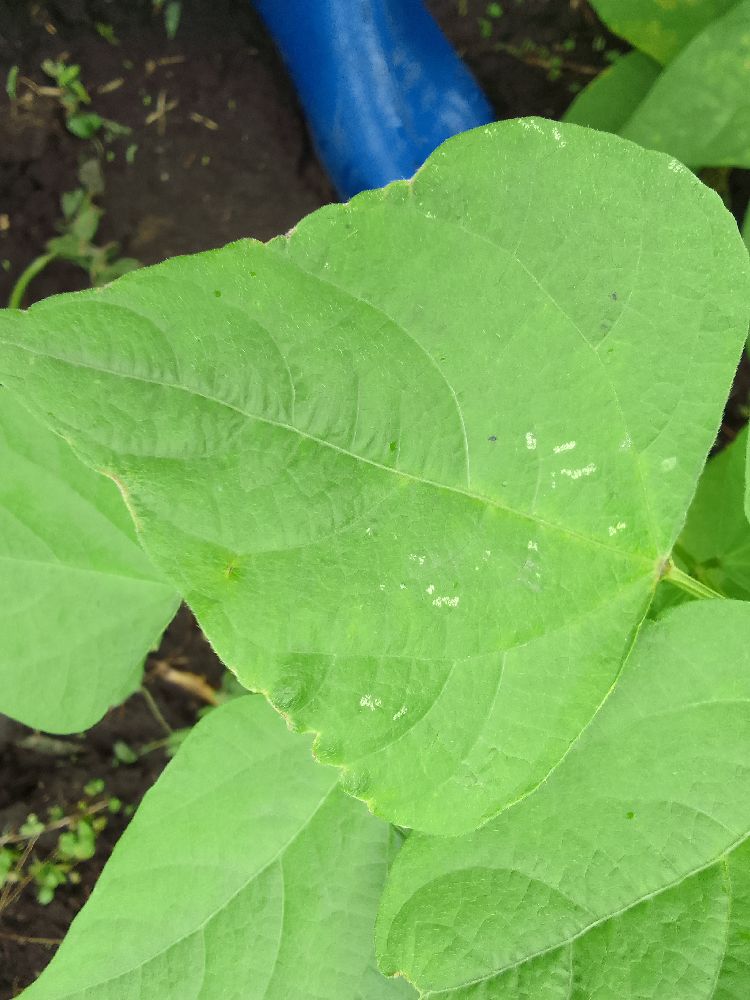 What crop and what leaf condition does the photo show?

common bean, healthy
